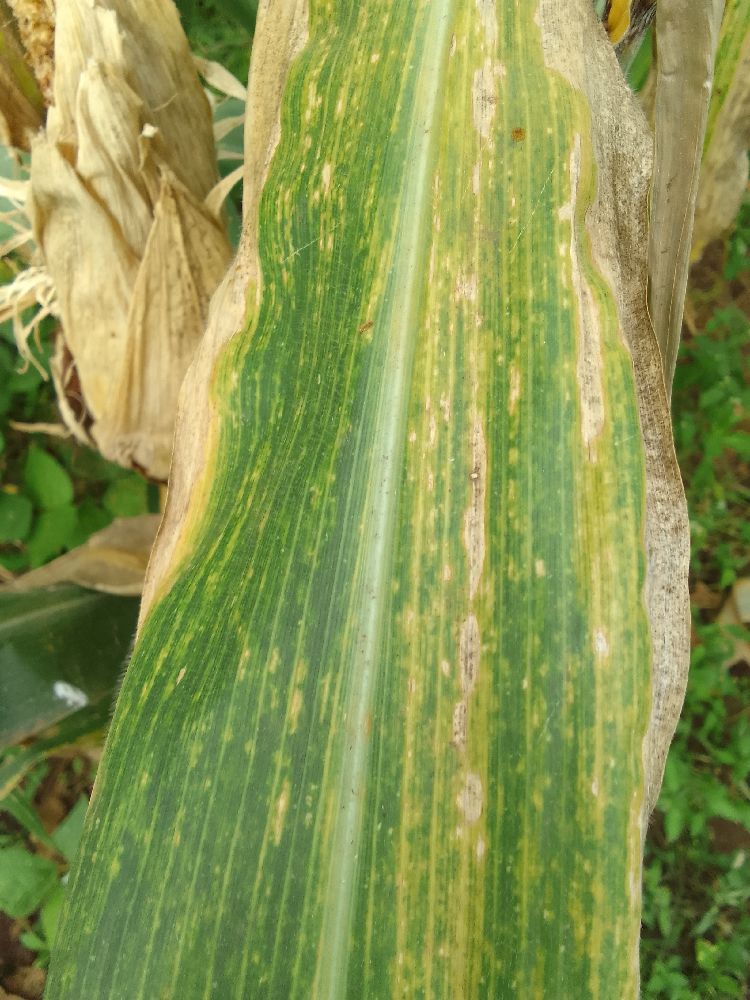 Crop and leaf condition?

maize, maize lethal necrosis
